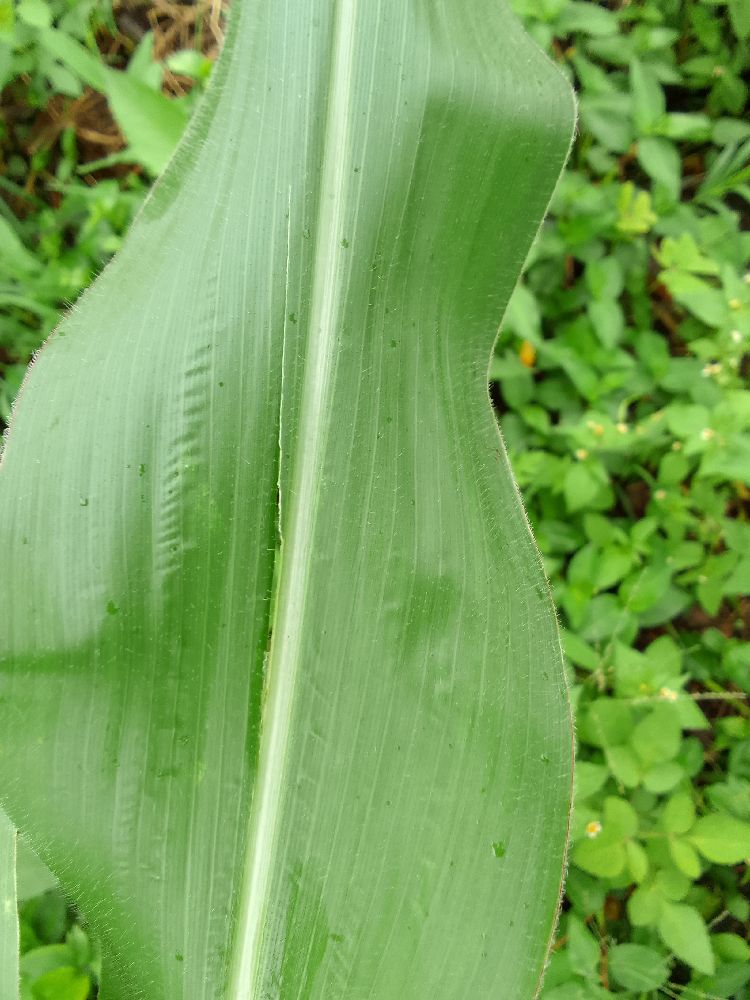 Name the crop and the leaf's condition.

maize, healthy
